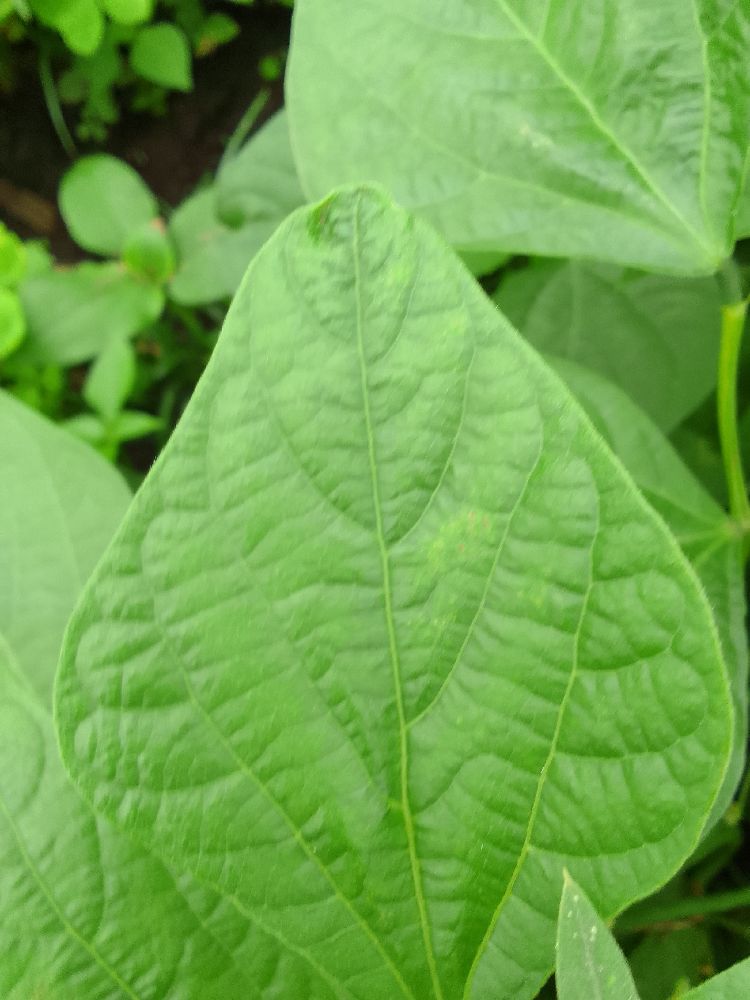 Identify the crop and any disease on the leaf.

common bean, healthy
